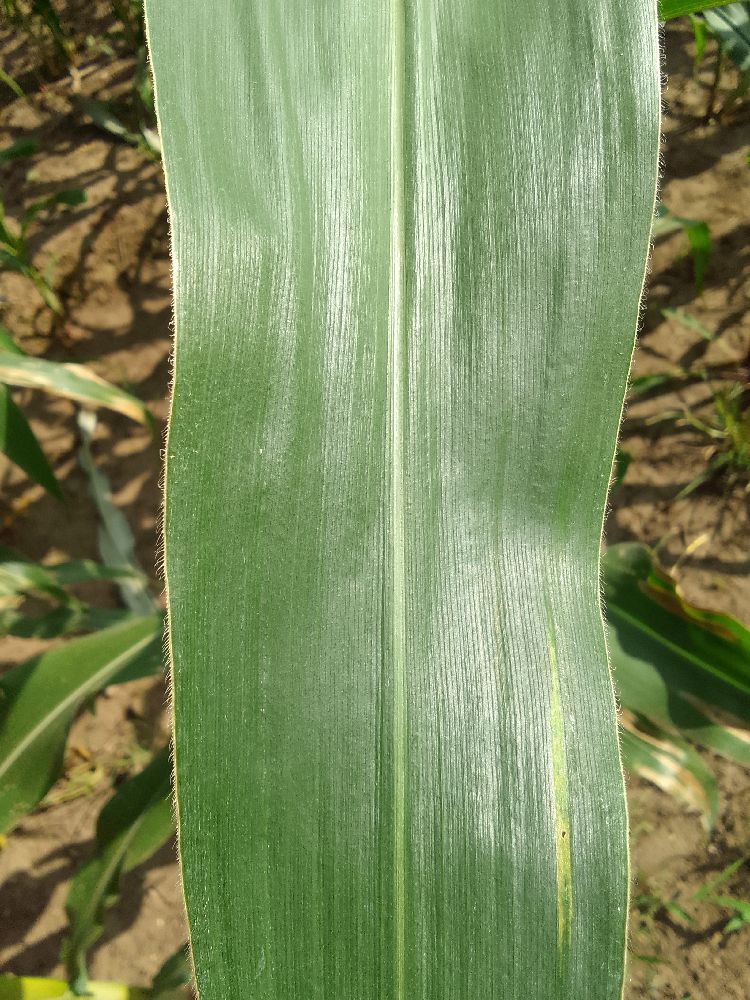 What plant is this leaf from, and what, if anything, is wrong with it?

maize, healthy
